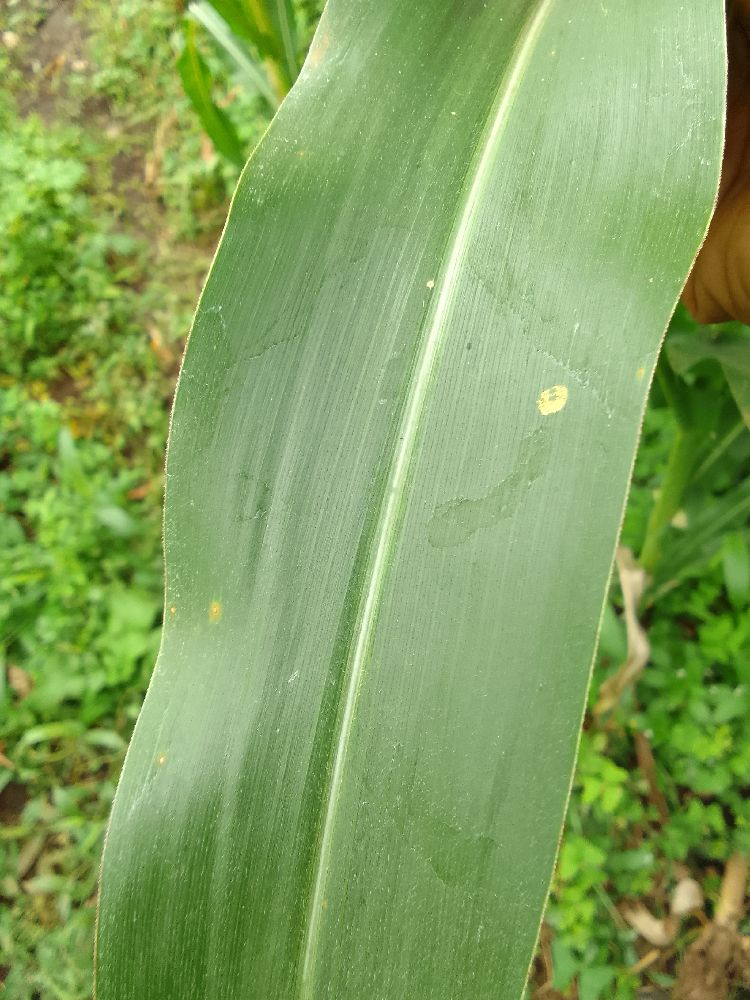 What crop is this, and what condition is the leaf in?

maize, healthy
